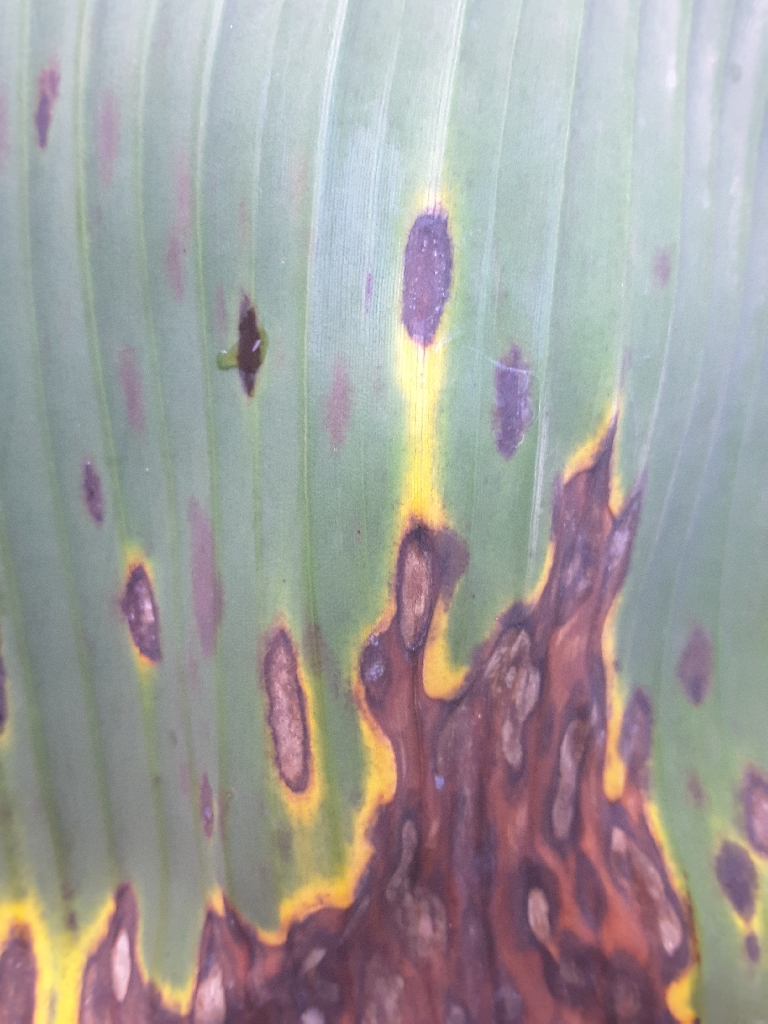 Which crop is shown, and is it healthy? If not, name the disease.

banana, black sigatoka
